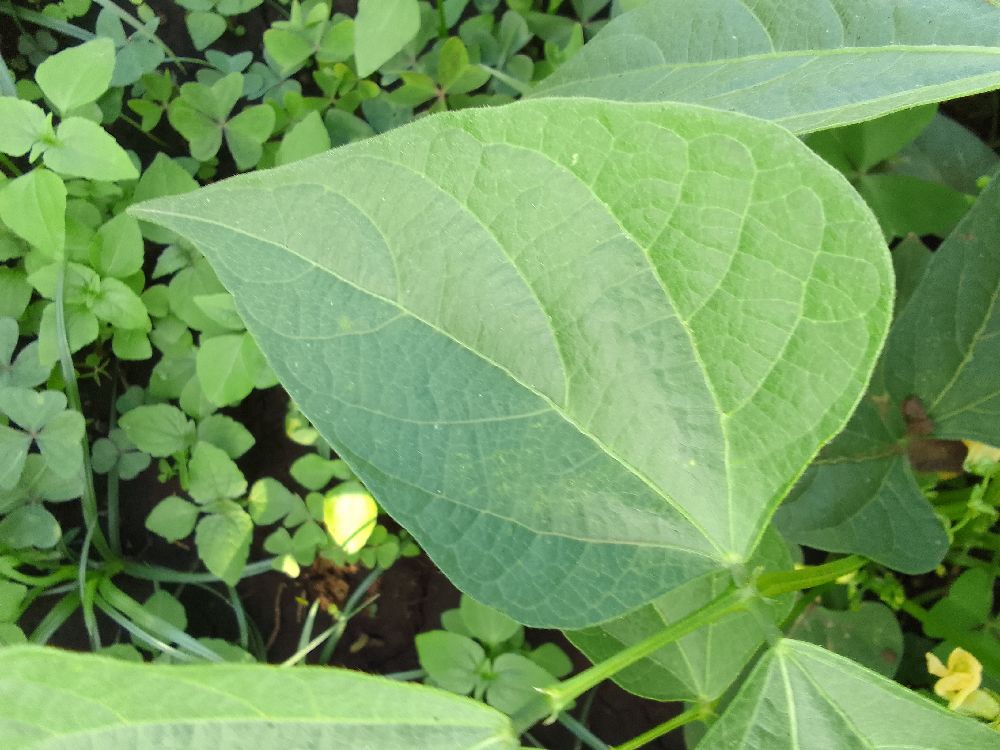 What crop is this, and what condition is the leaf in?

common bean, healthy
